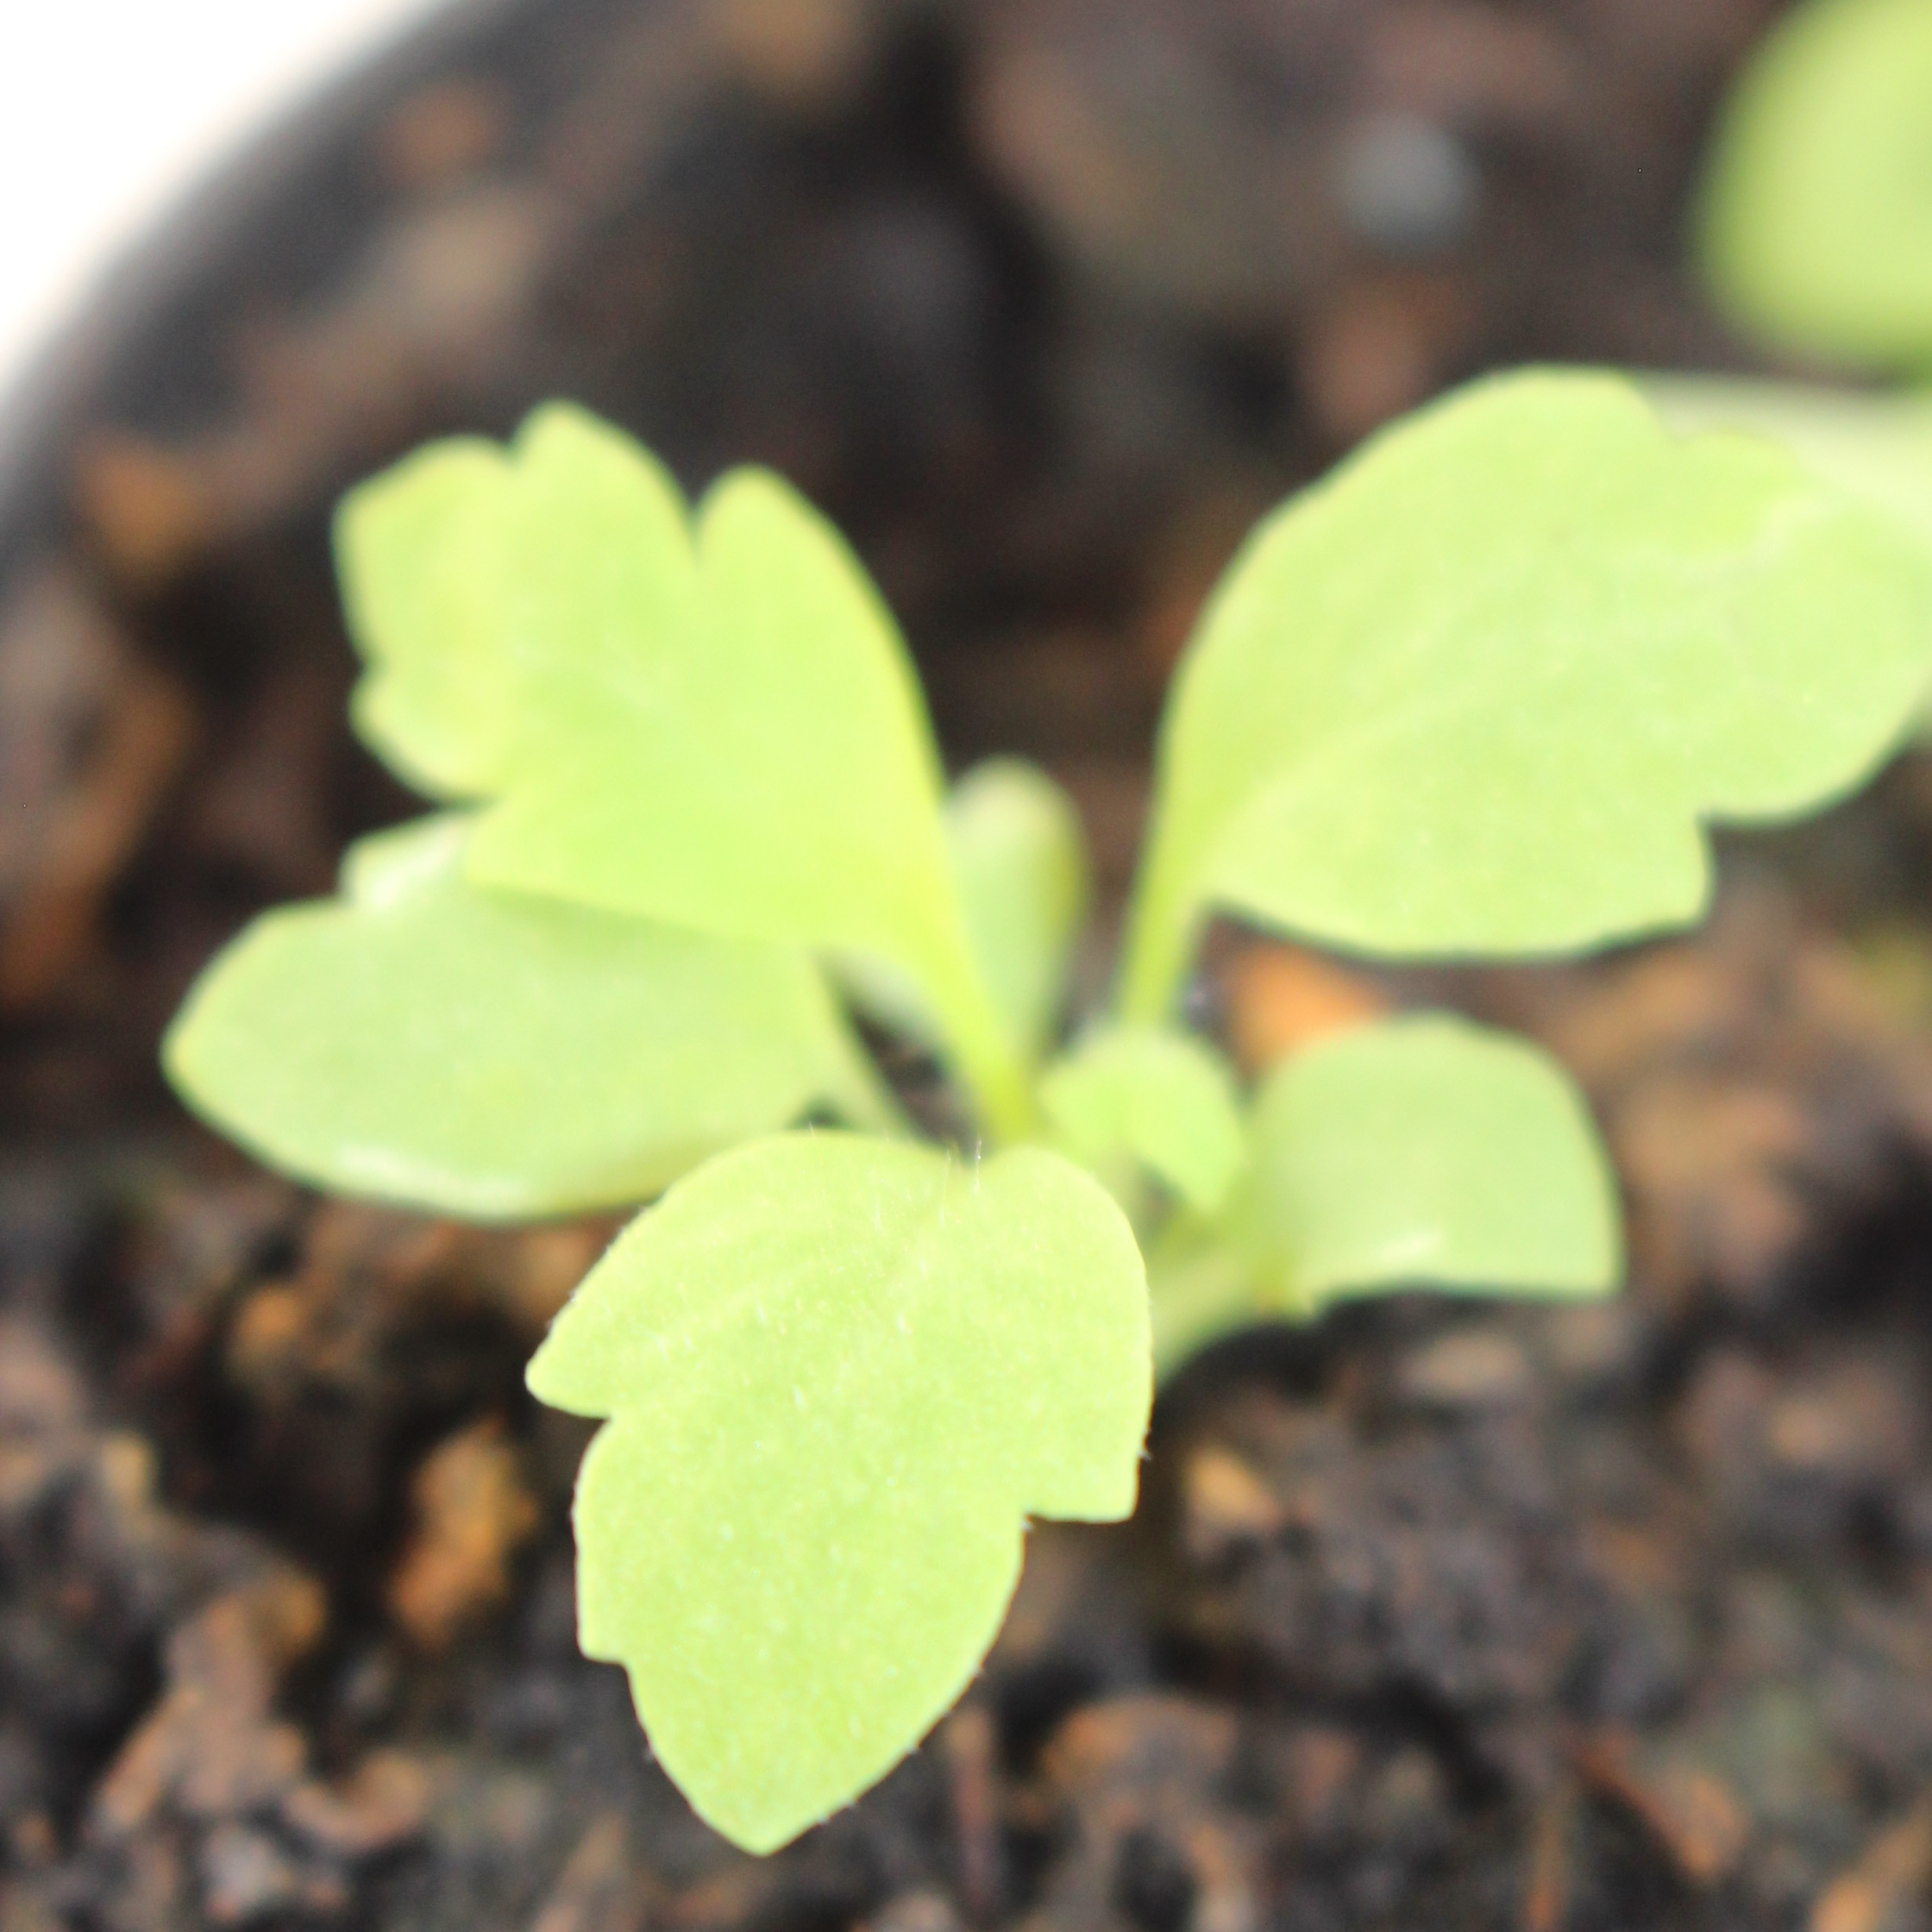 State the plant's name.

Papaver rhoeas
